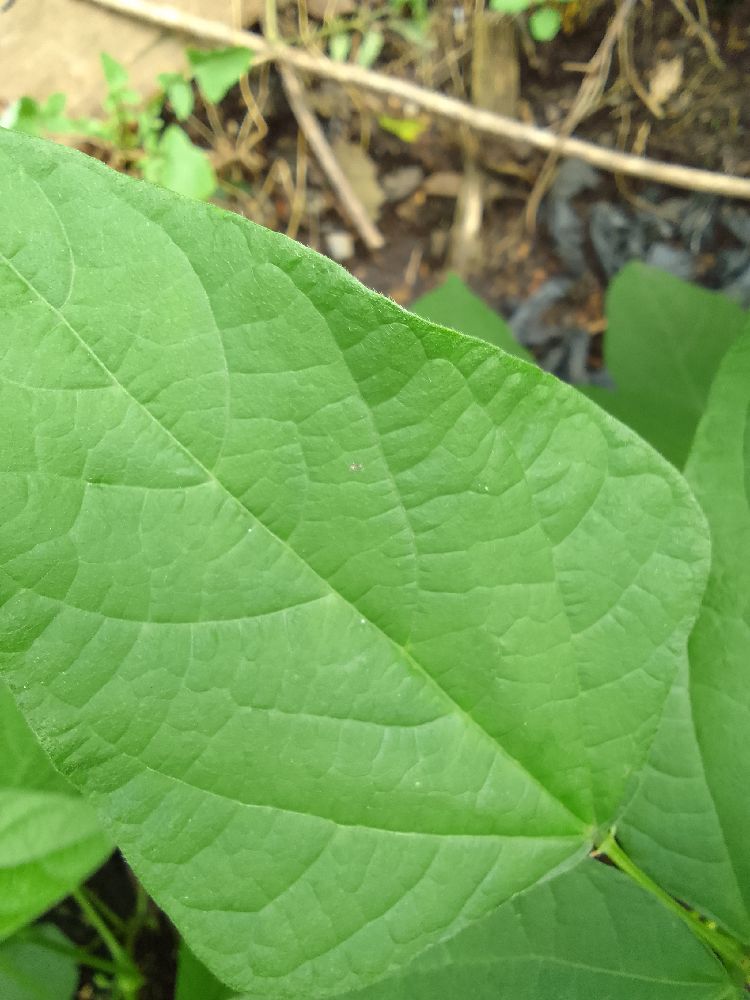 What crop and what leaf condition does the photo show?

common bean, healthy
